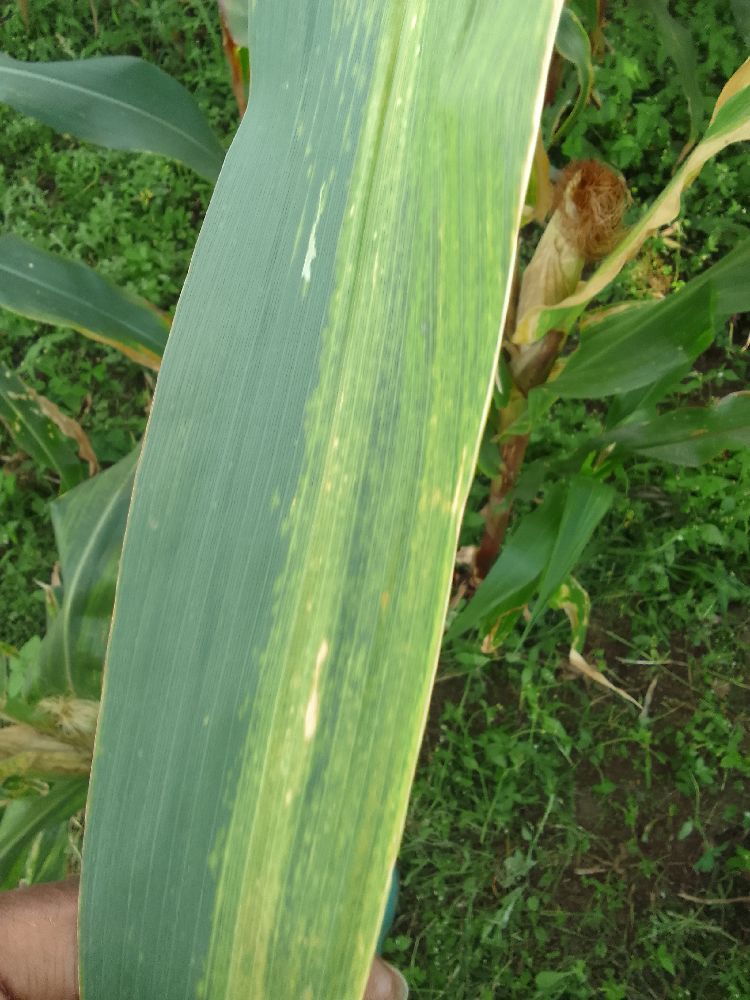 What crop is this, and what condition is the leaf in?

maize, maize lethal necrosis
